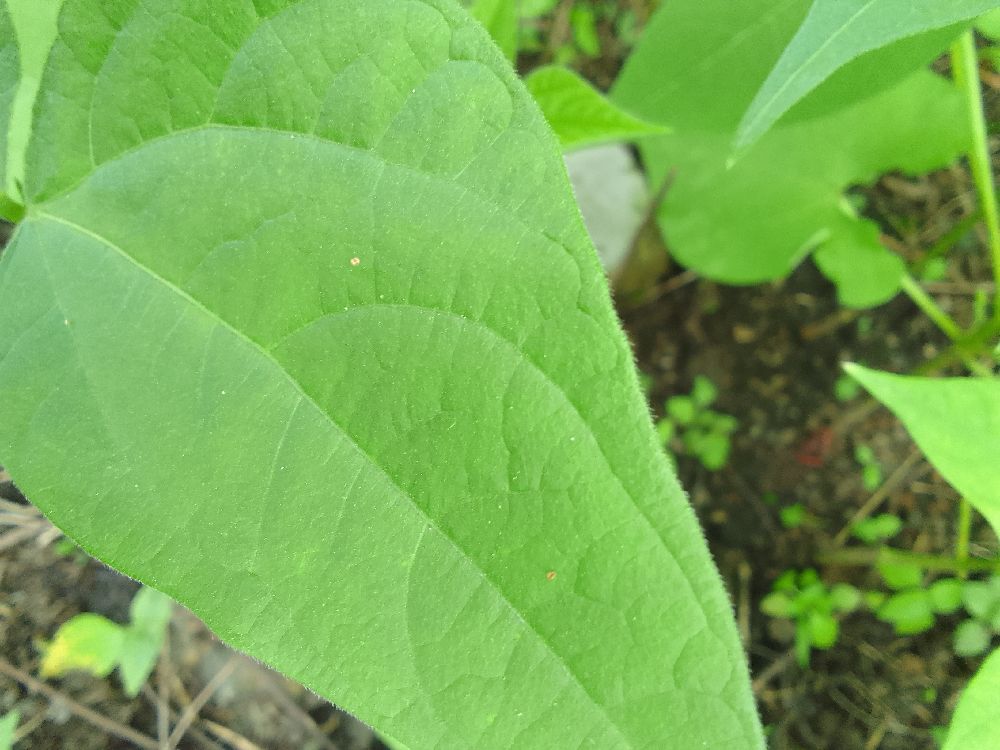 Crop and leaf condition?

common bean, healthy
